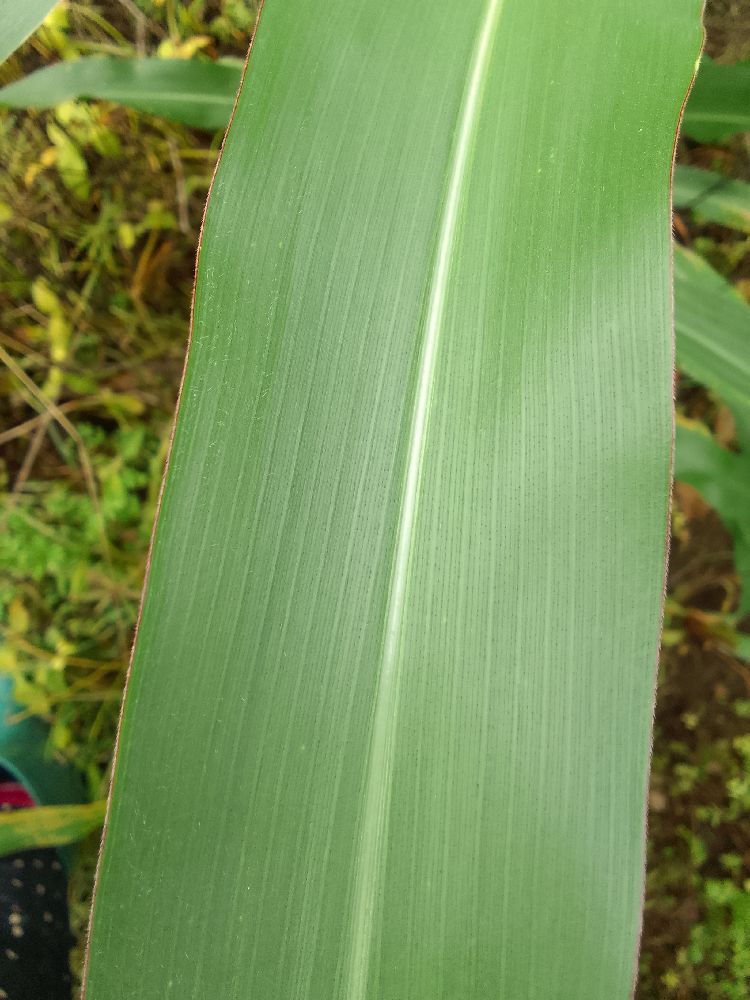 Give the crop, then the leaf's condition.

maize, healthy
